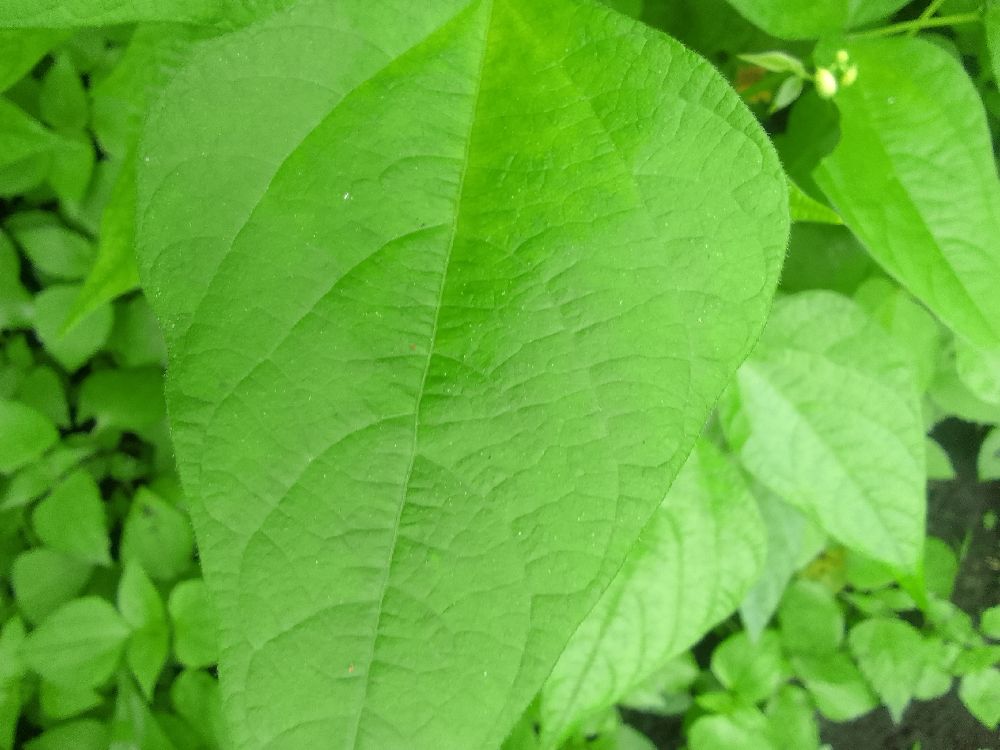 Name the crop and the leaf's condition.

common bean, healthy
